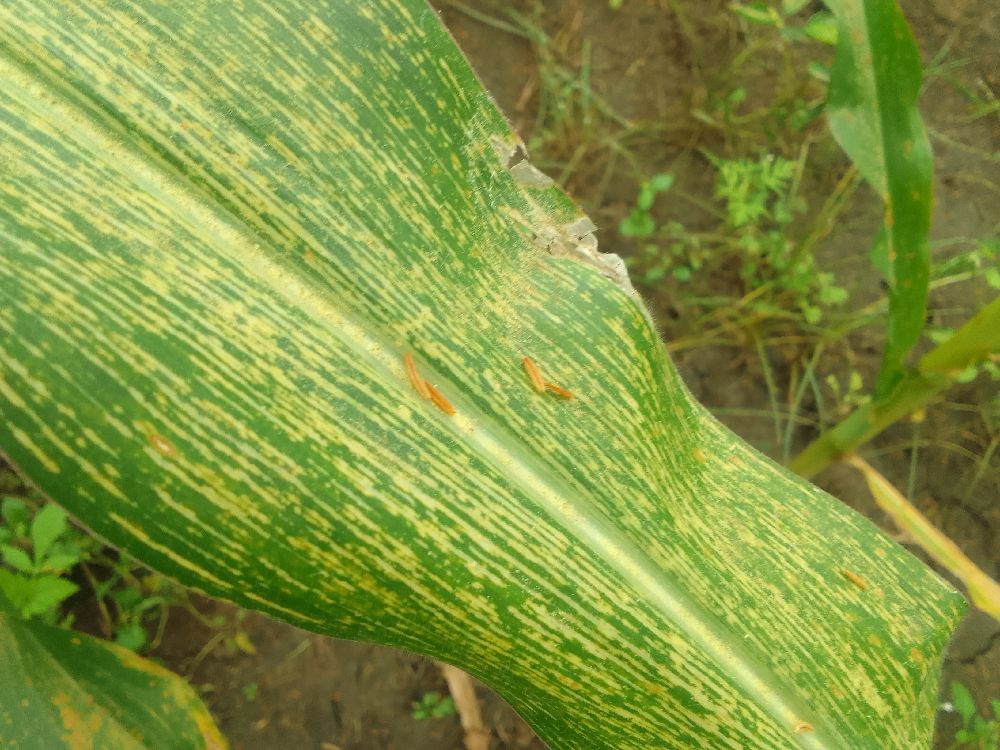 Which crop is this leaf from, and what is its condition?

maize, maize streak virus
